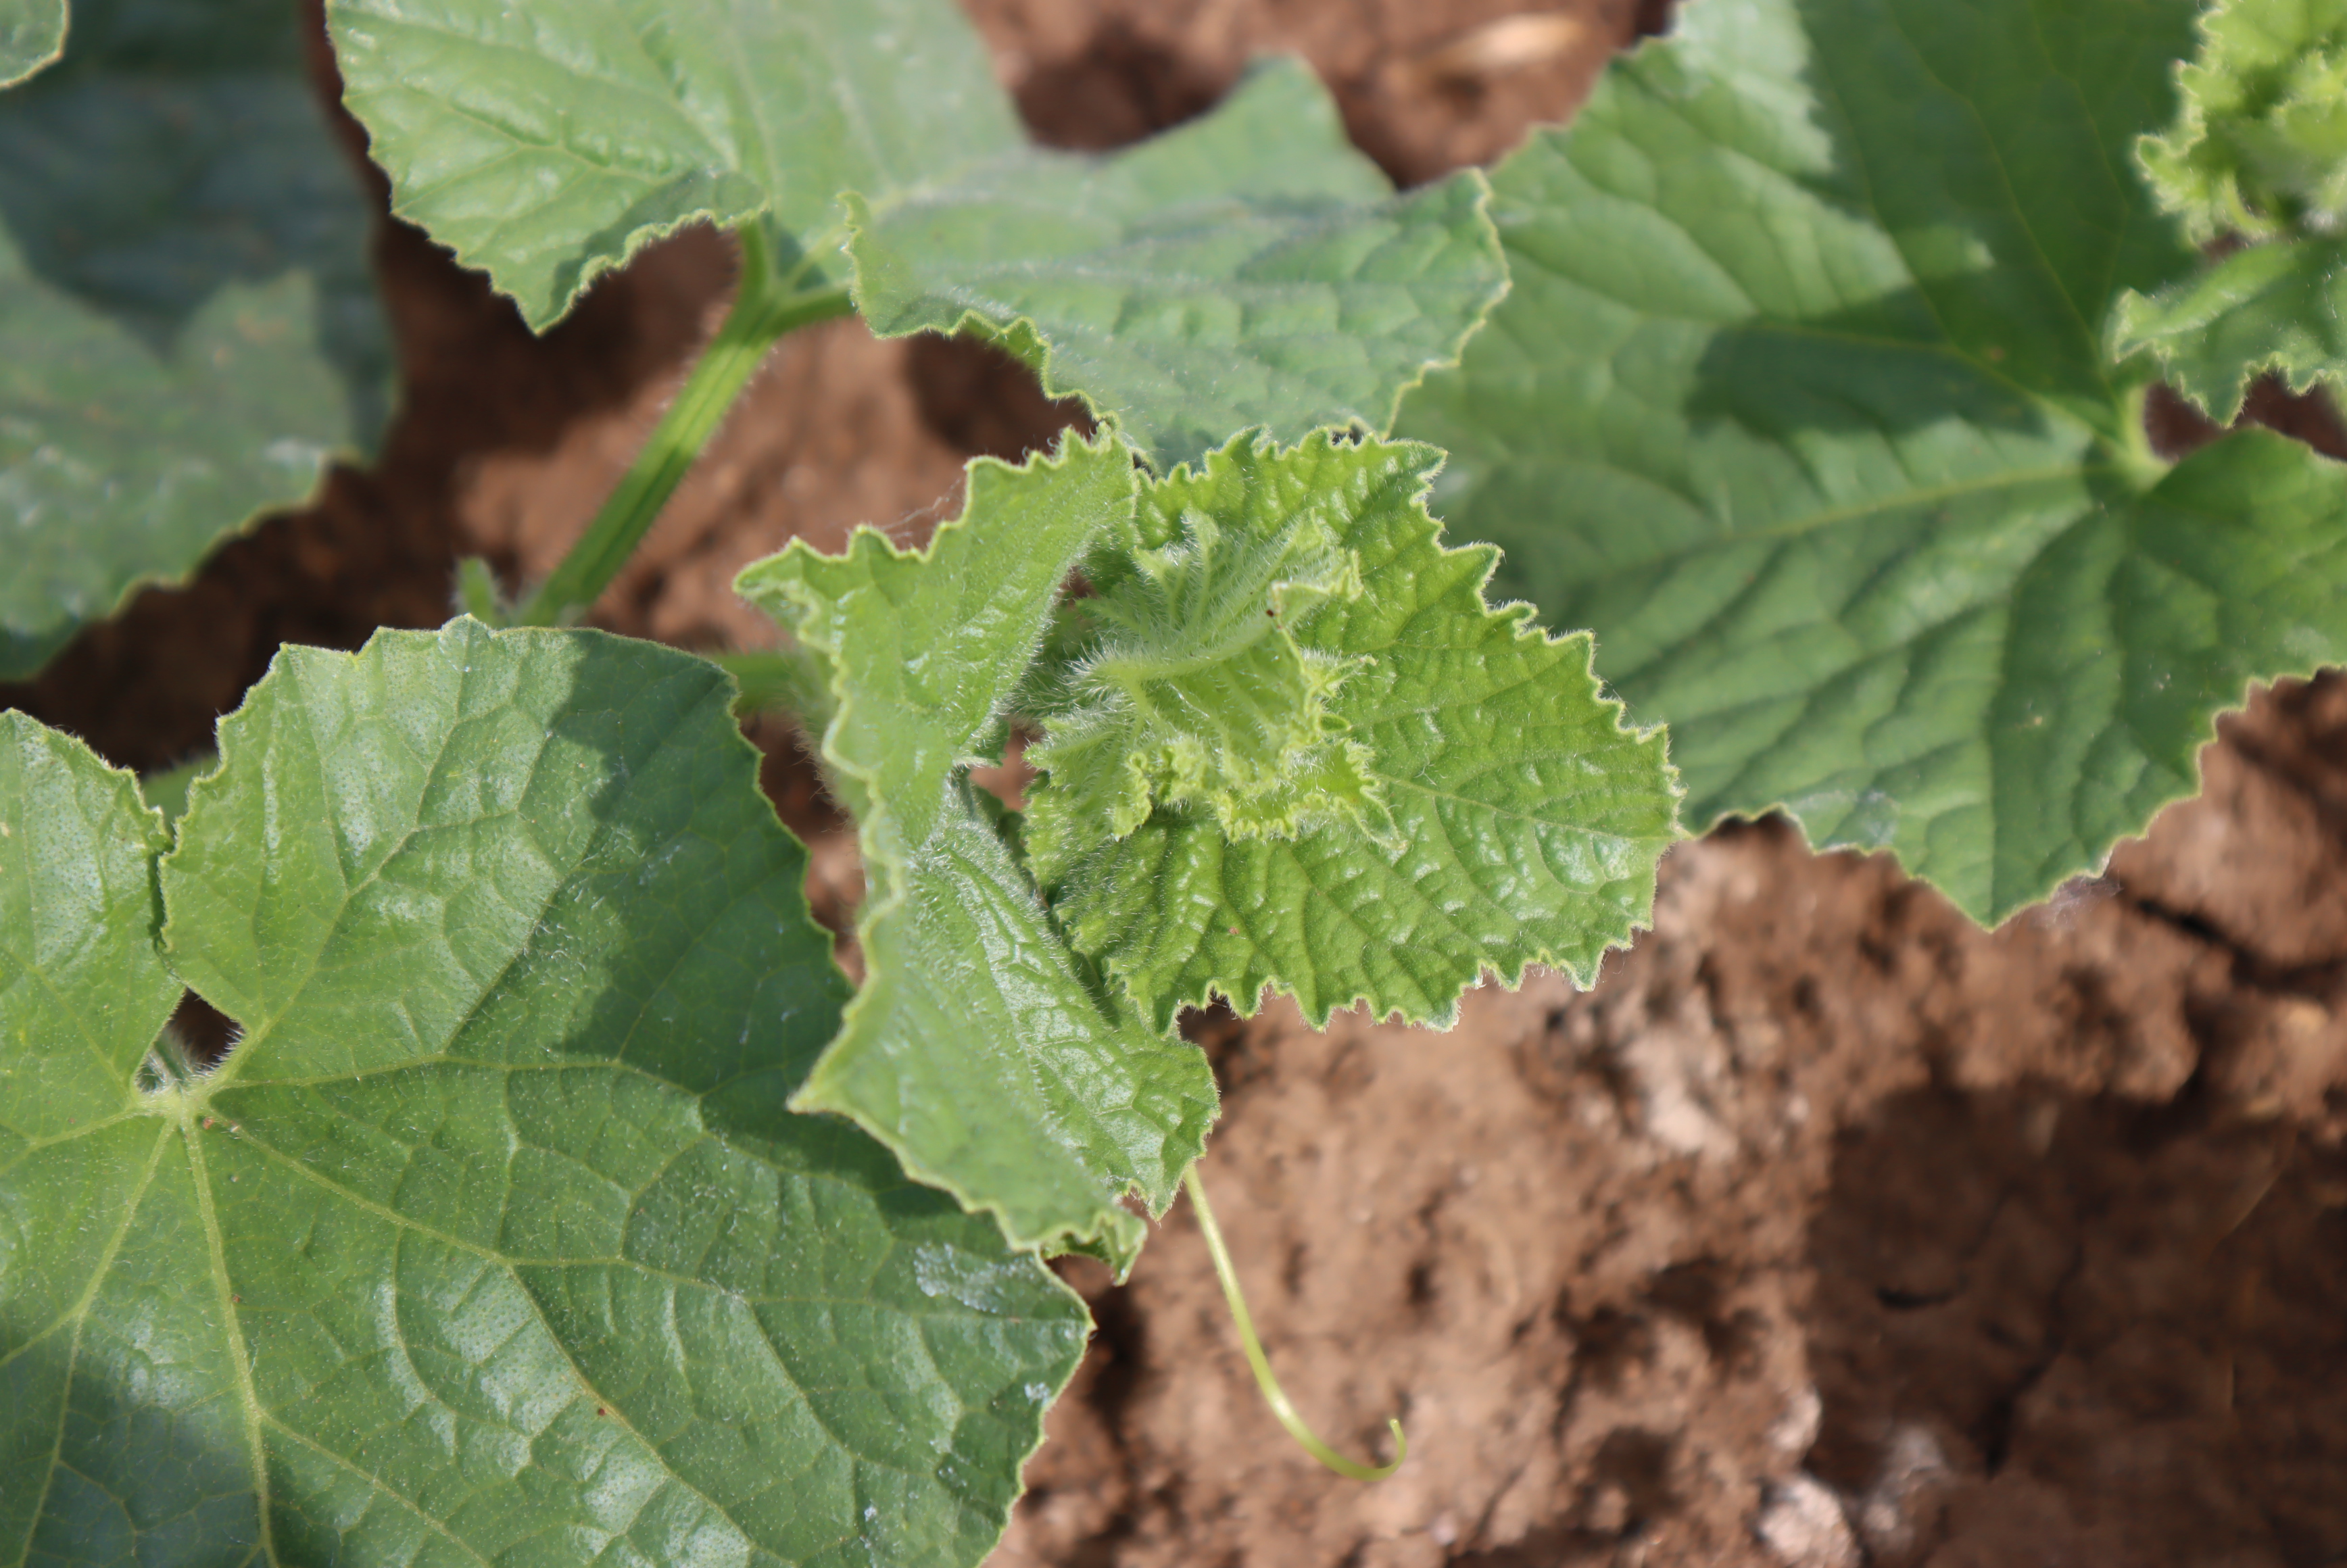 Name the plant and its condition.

melon, healthy
